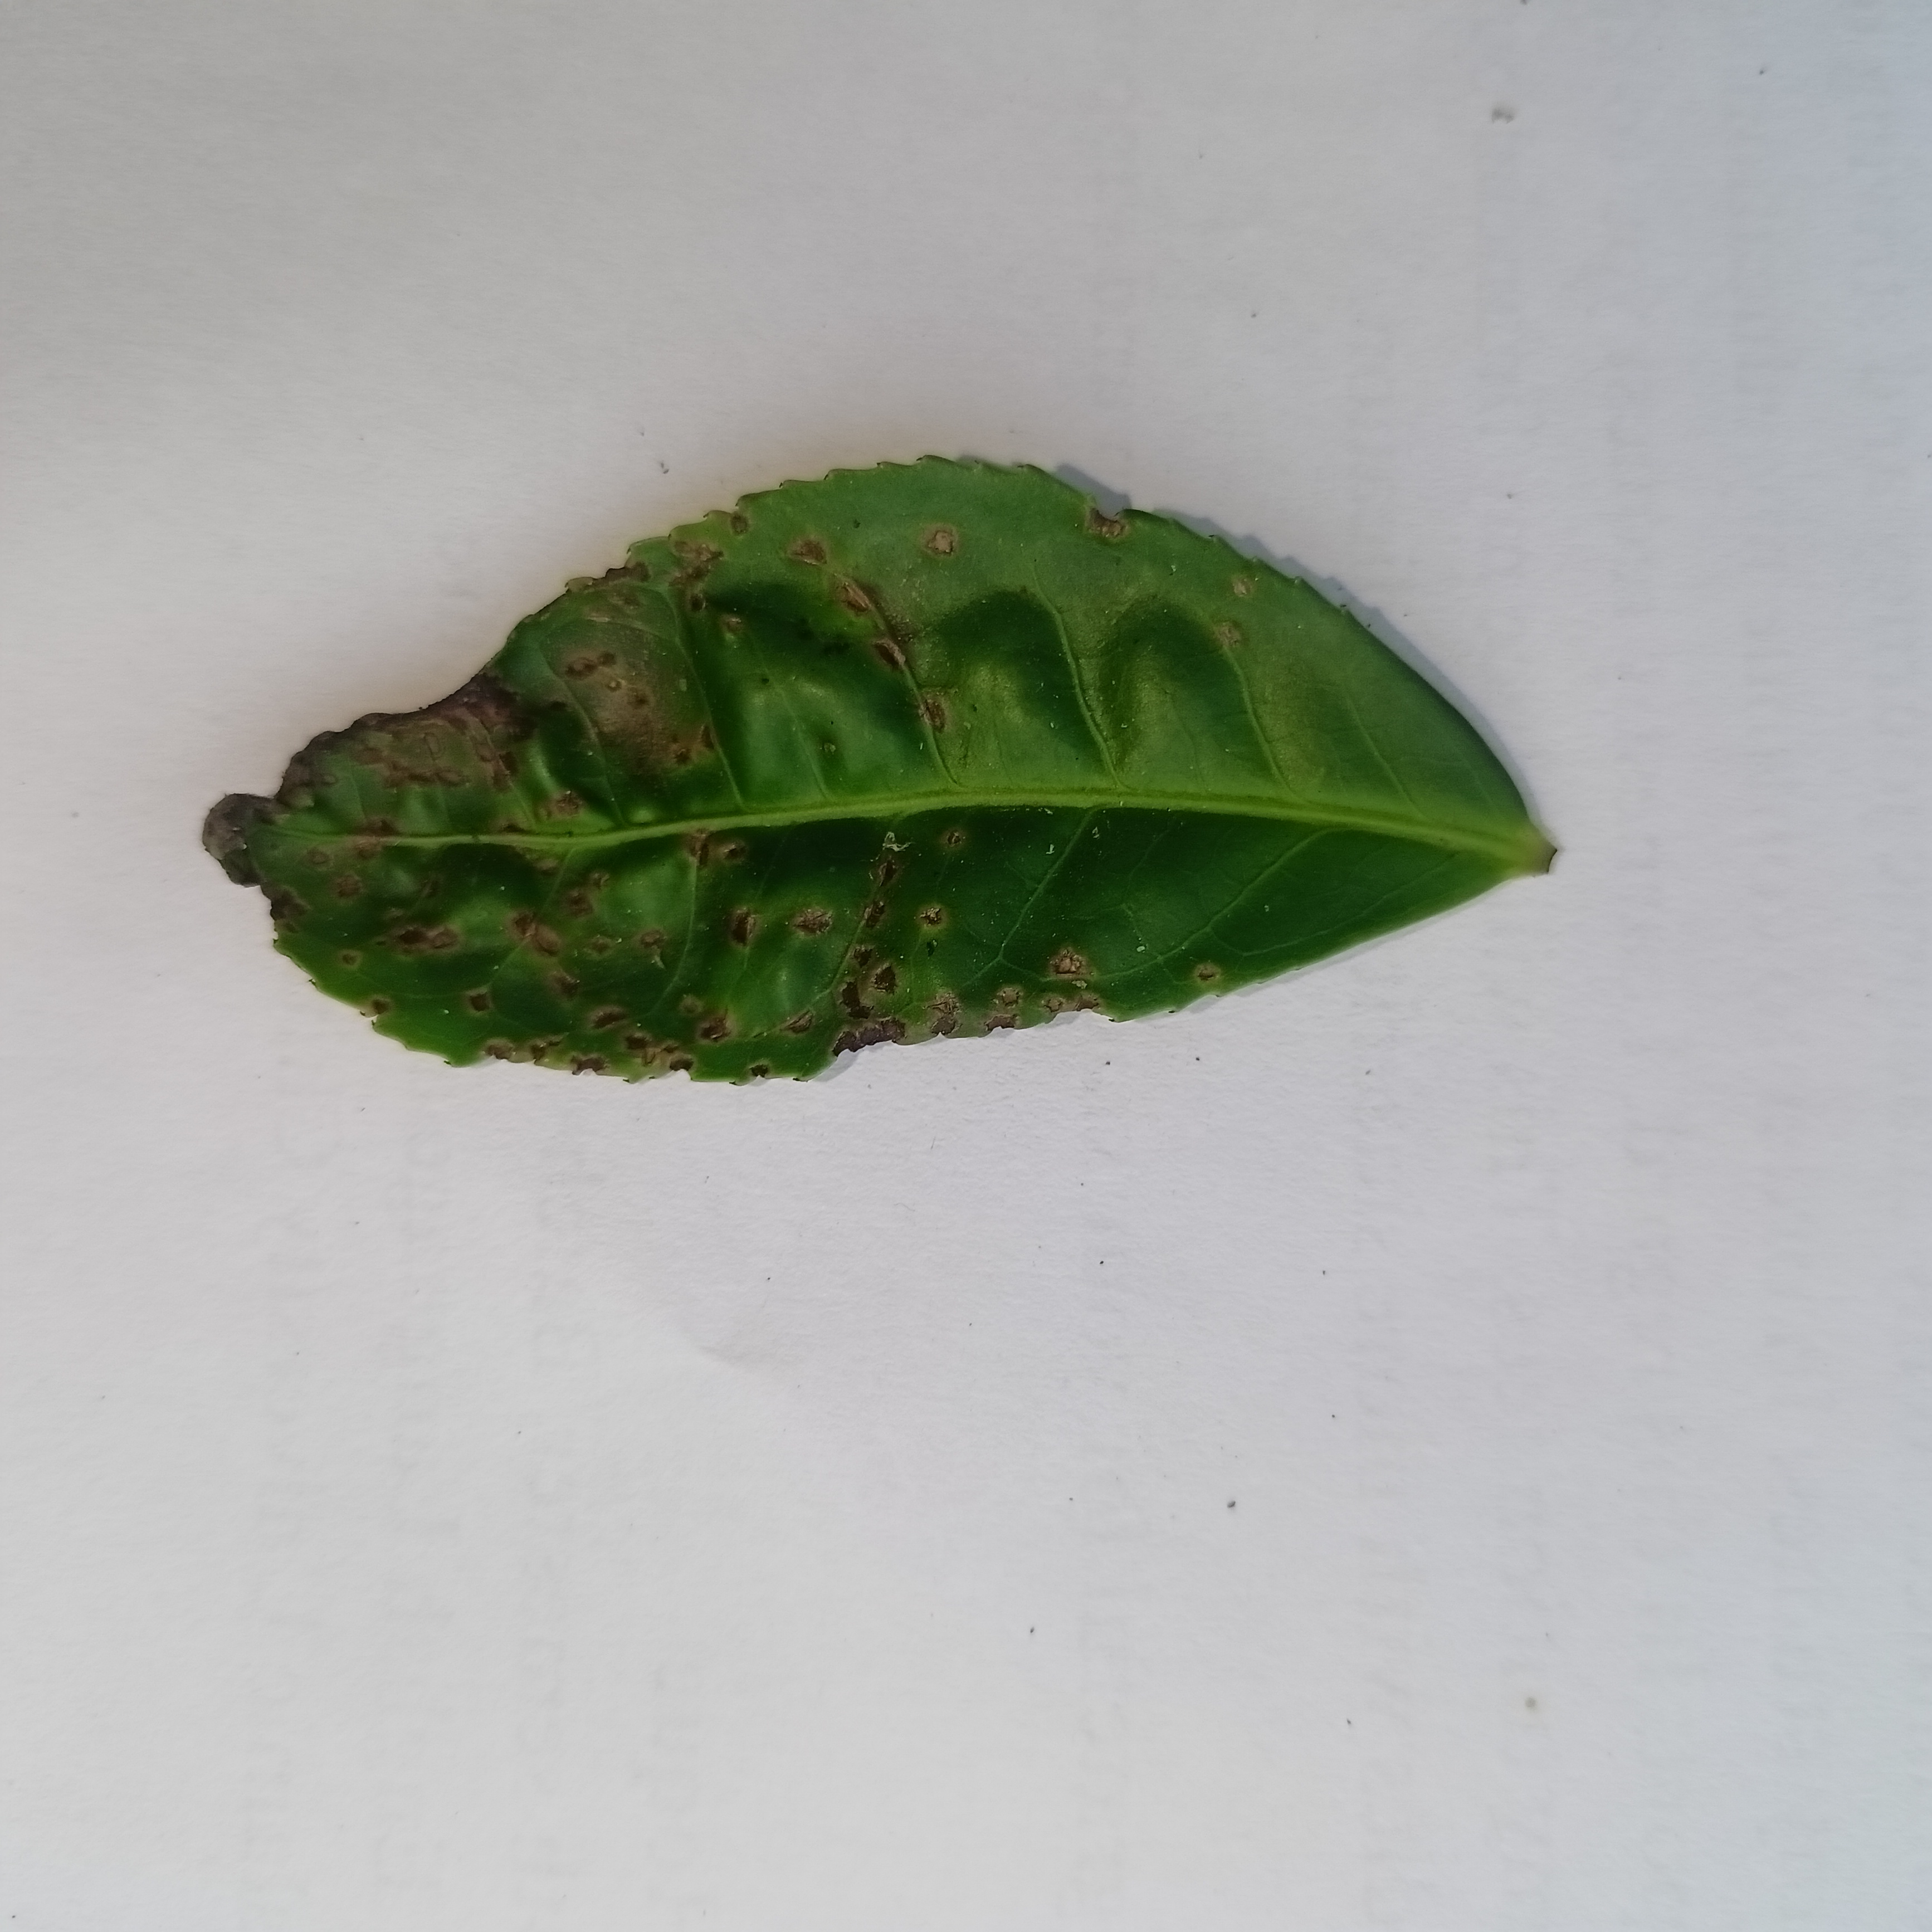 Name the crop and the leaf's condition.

tea, helopeltis
